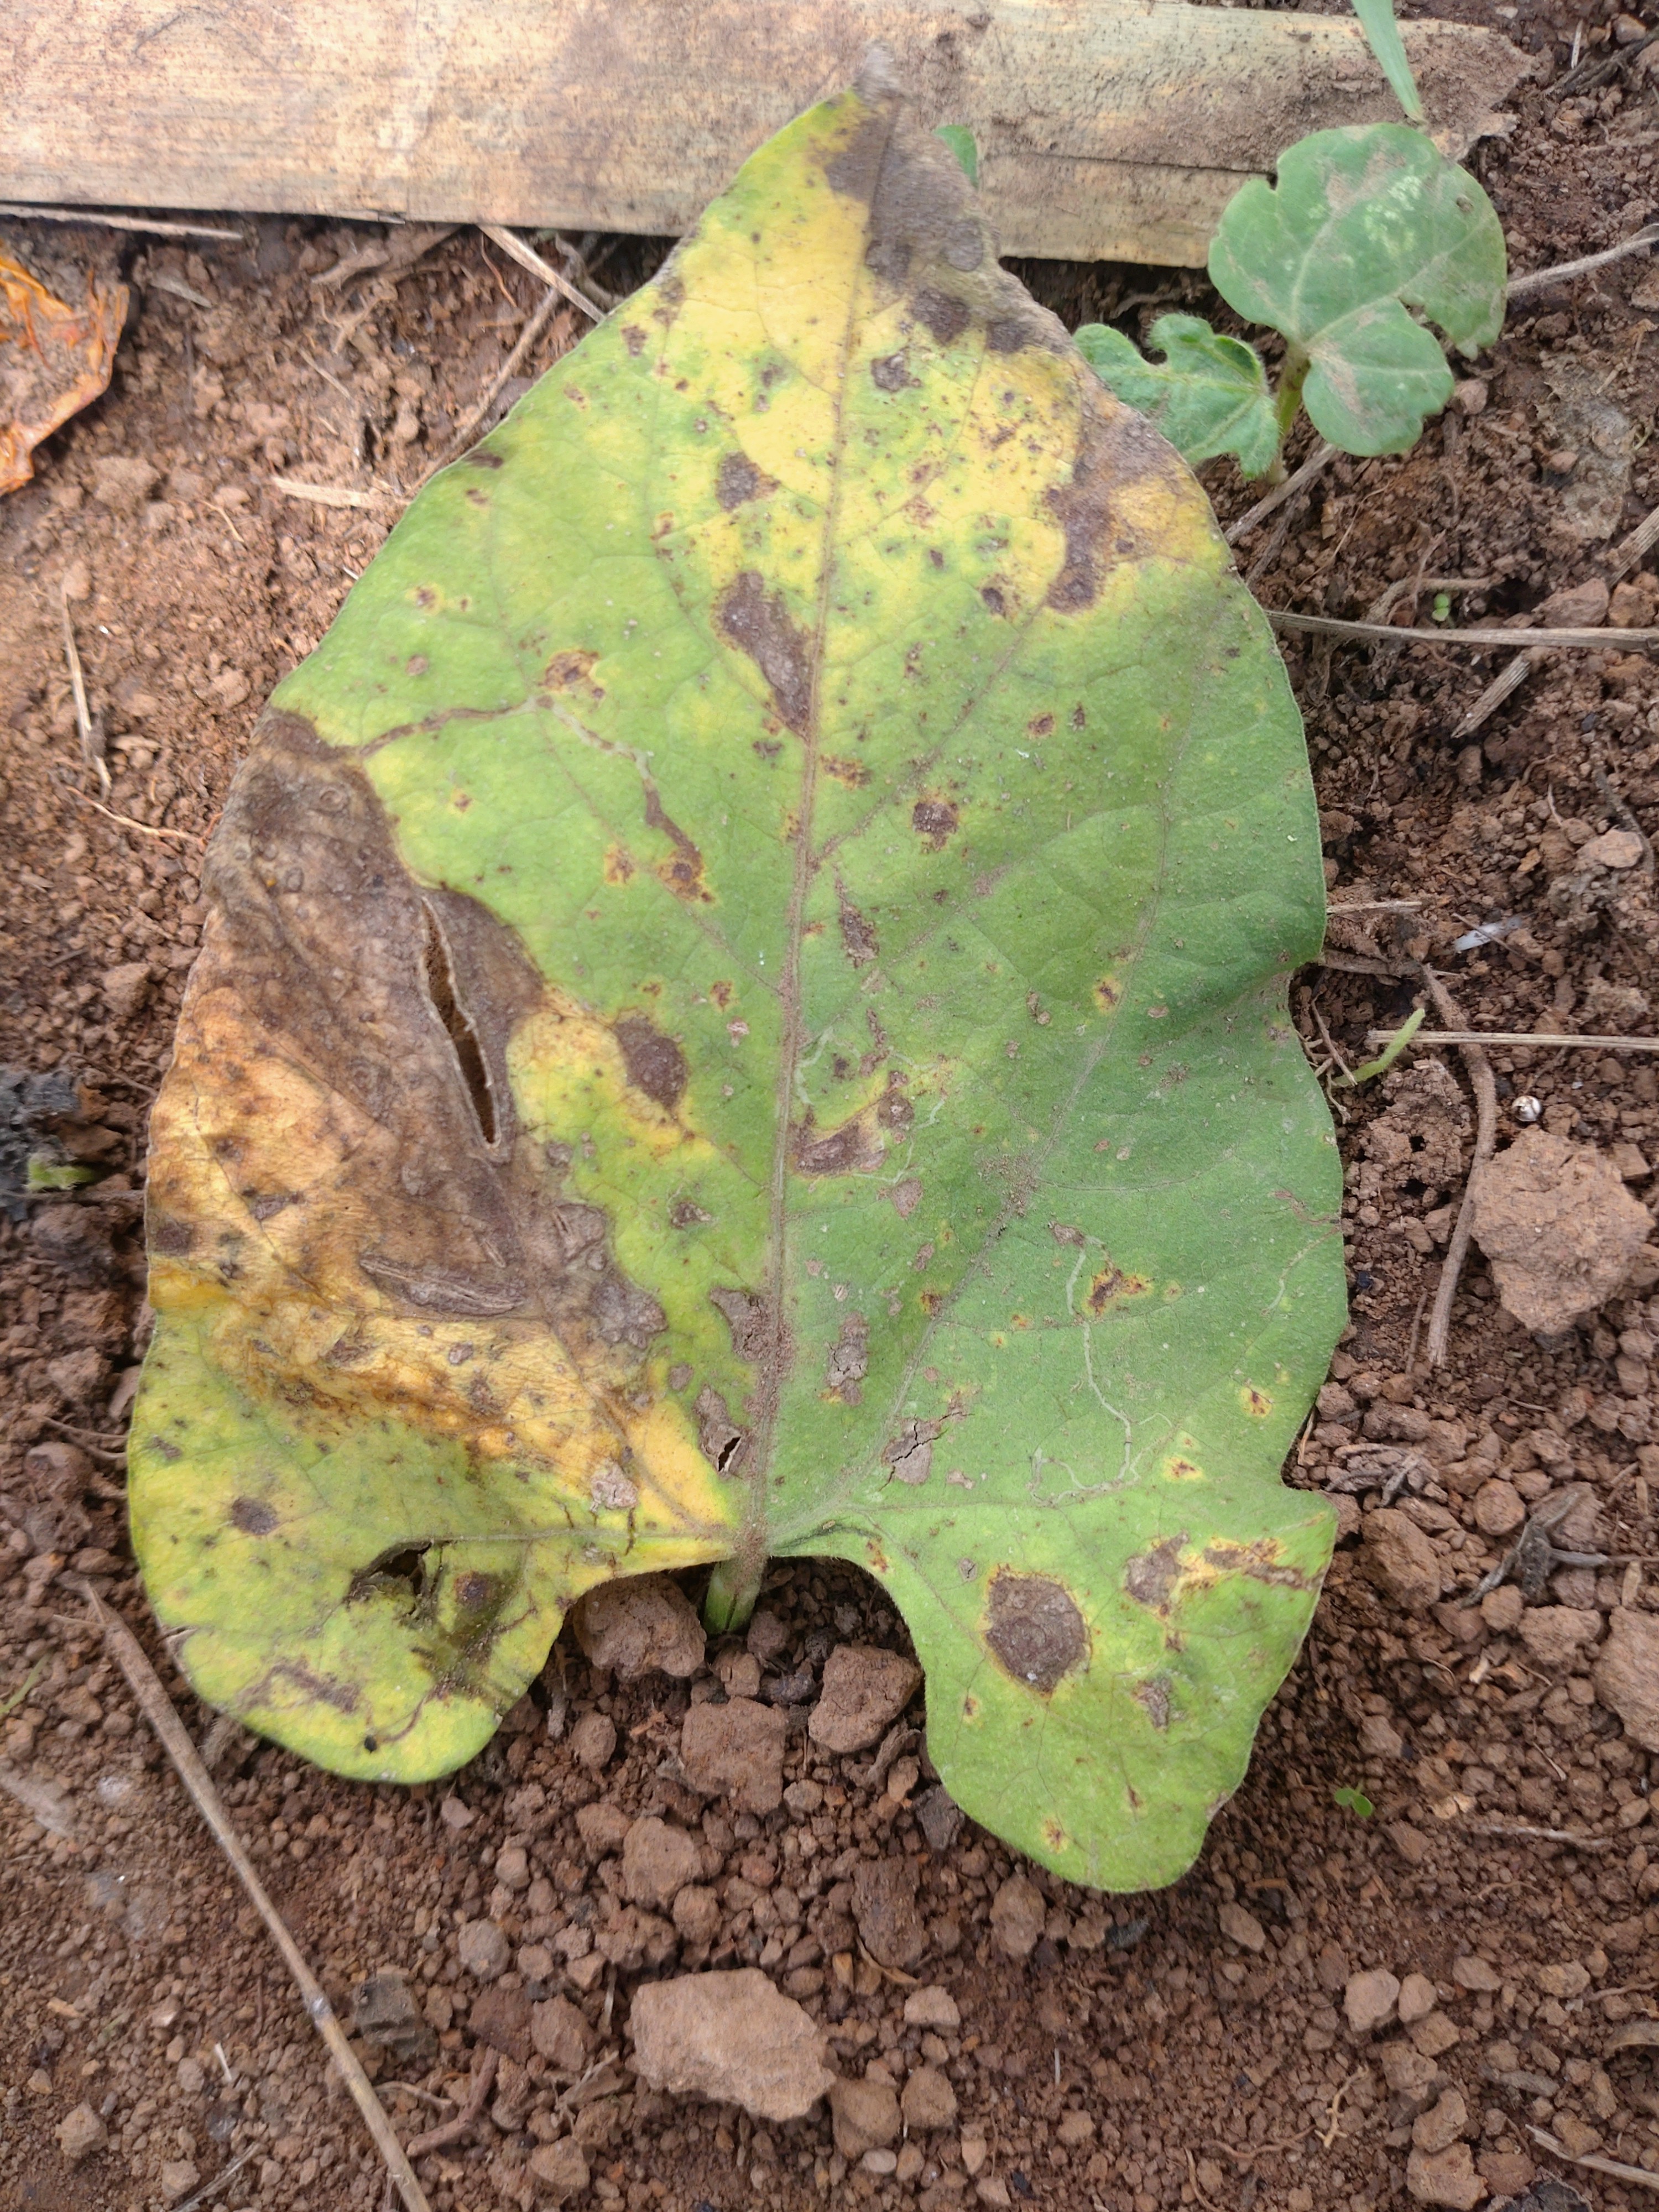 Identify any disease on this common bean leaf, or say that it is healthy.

rust
